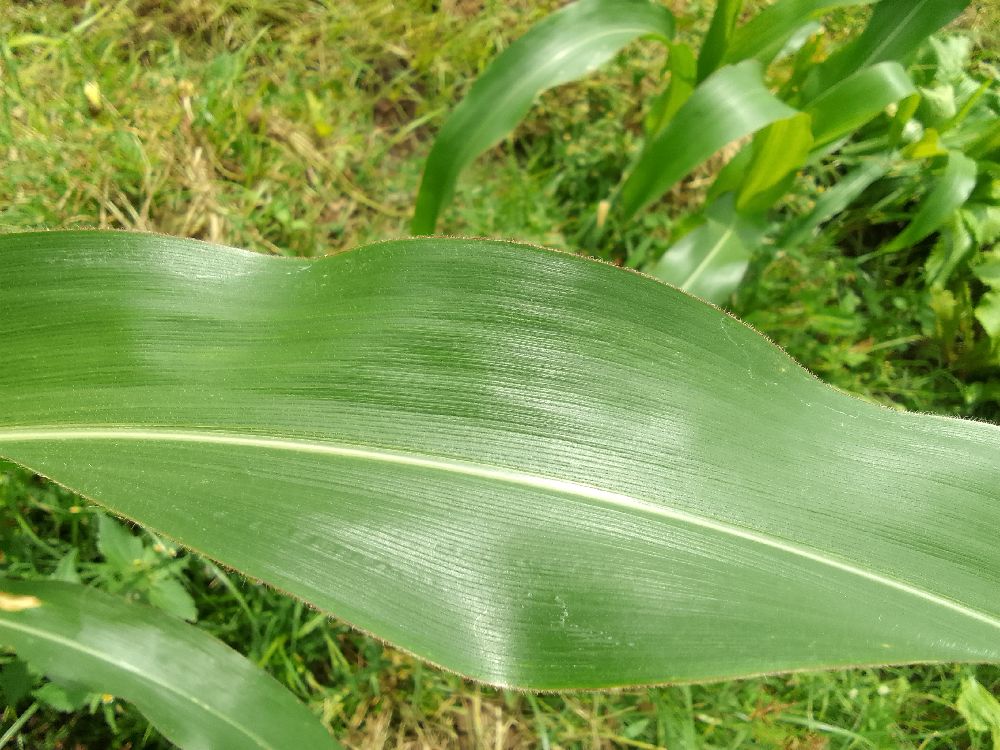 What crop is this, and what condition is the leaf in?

maize, healthy
